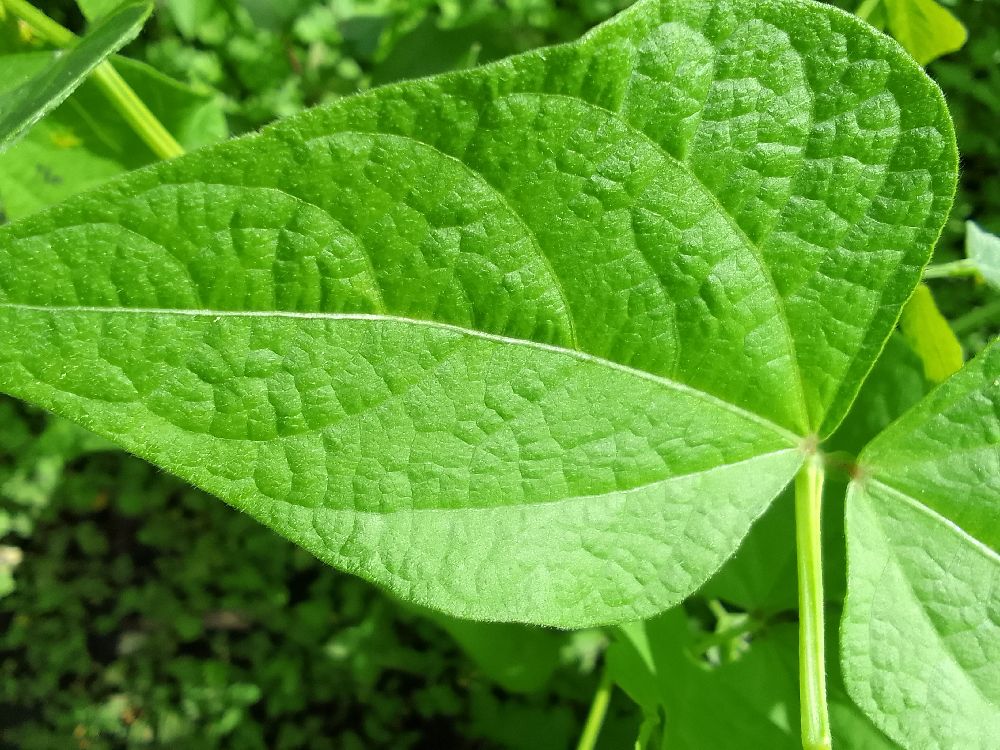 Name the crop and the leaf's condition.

common bean, healthy
